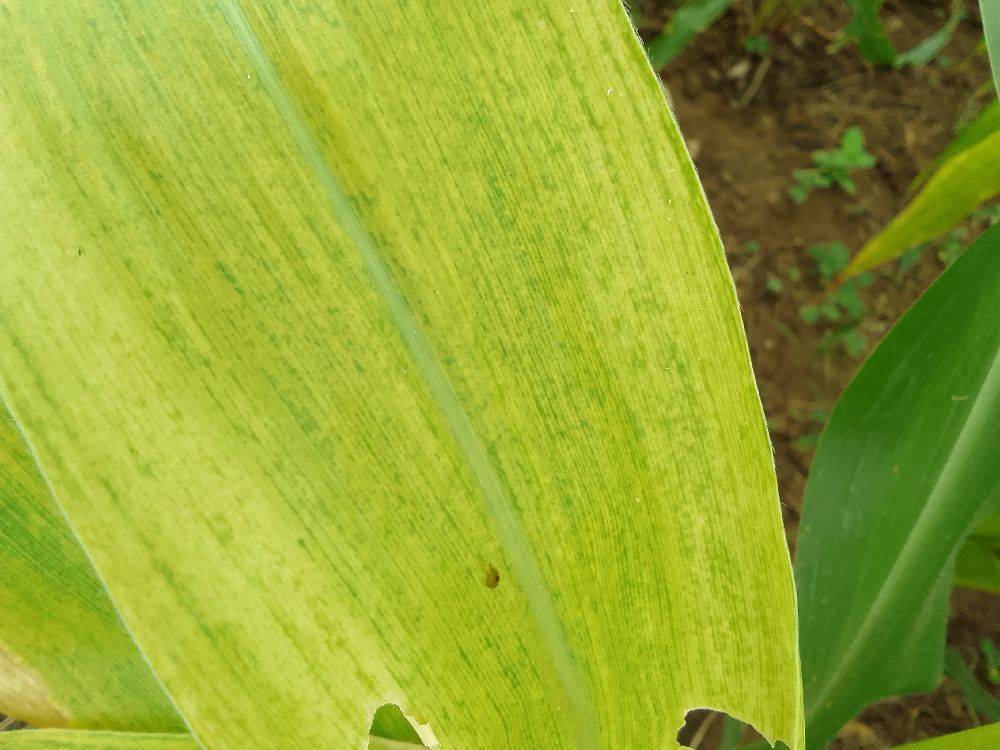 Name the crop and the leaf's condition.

maize, maize lethal necrosis
